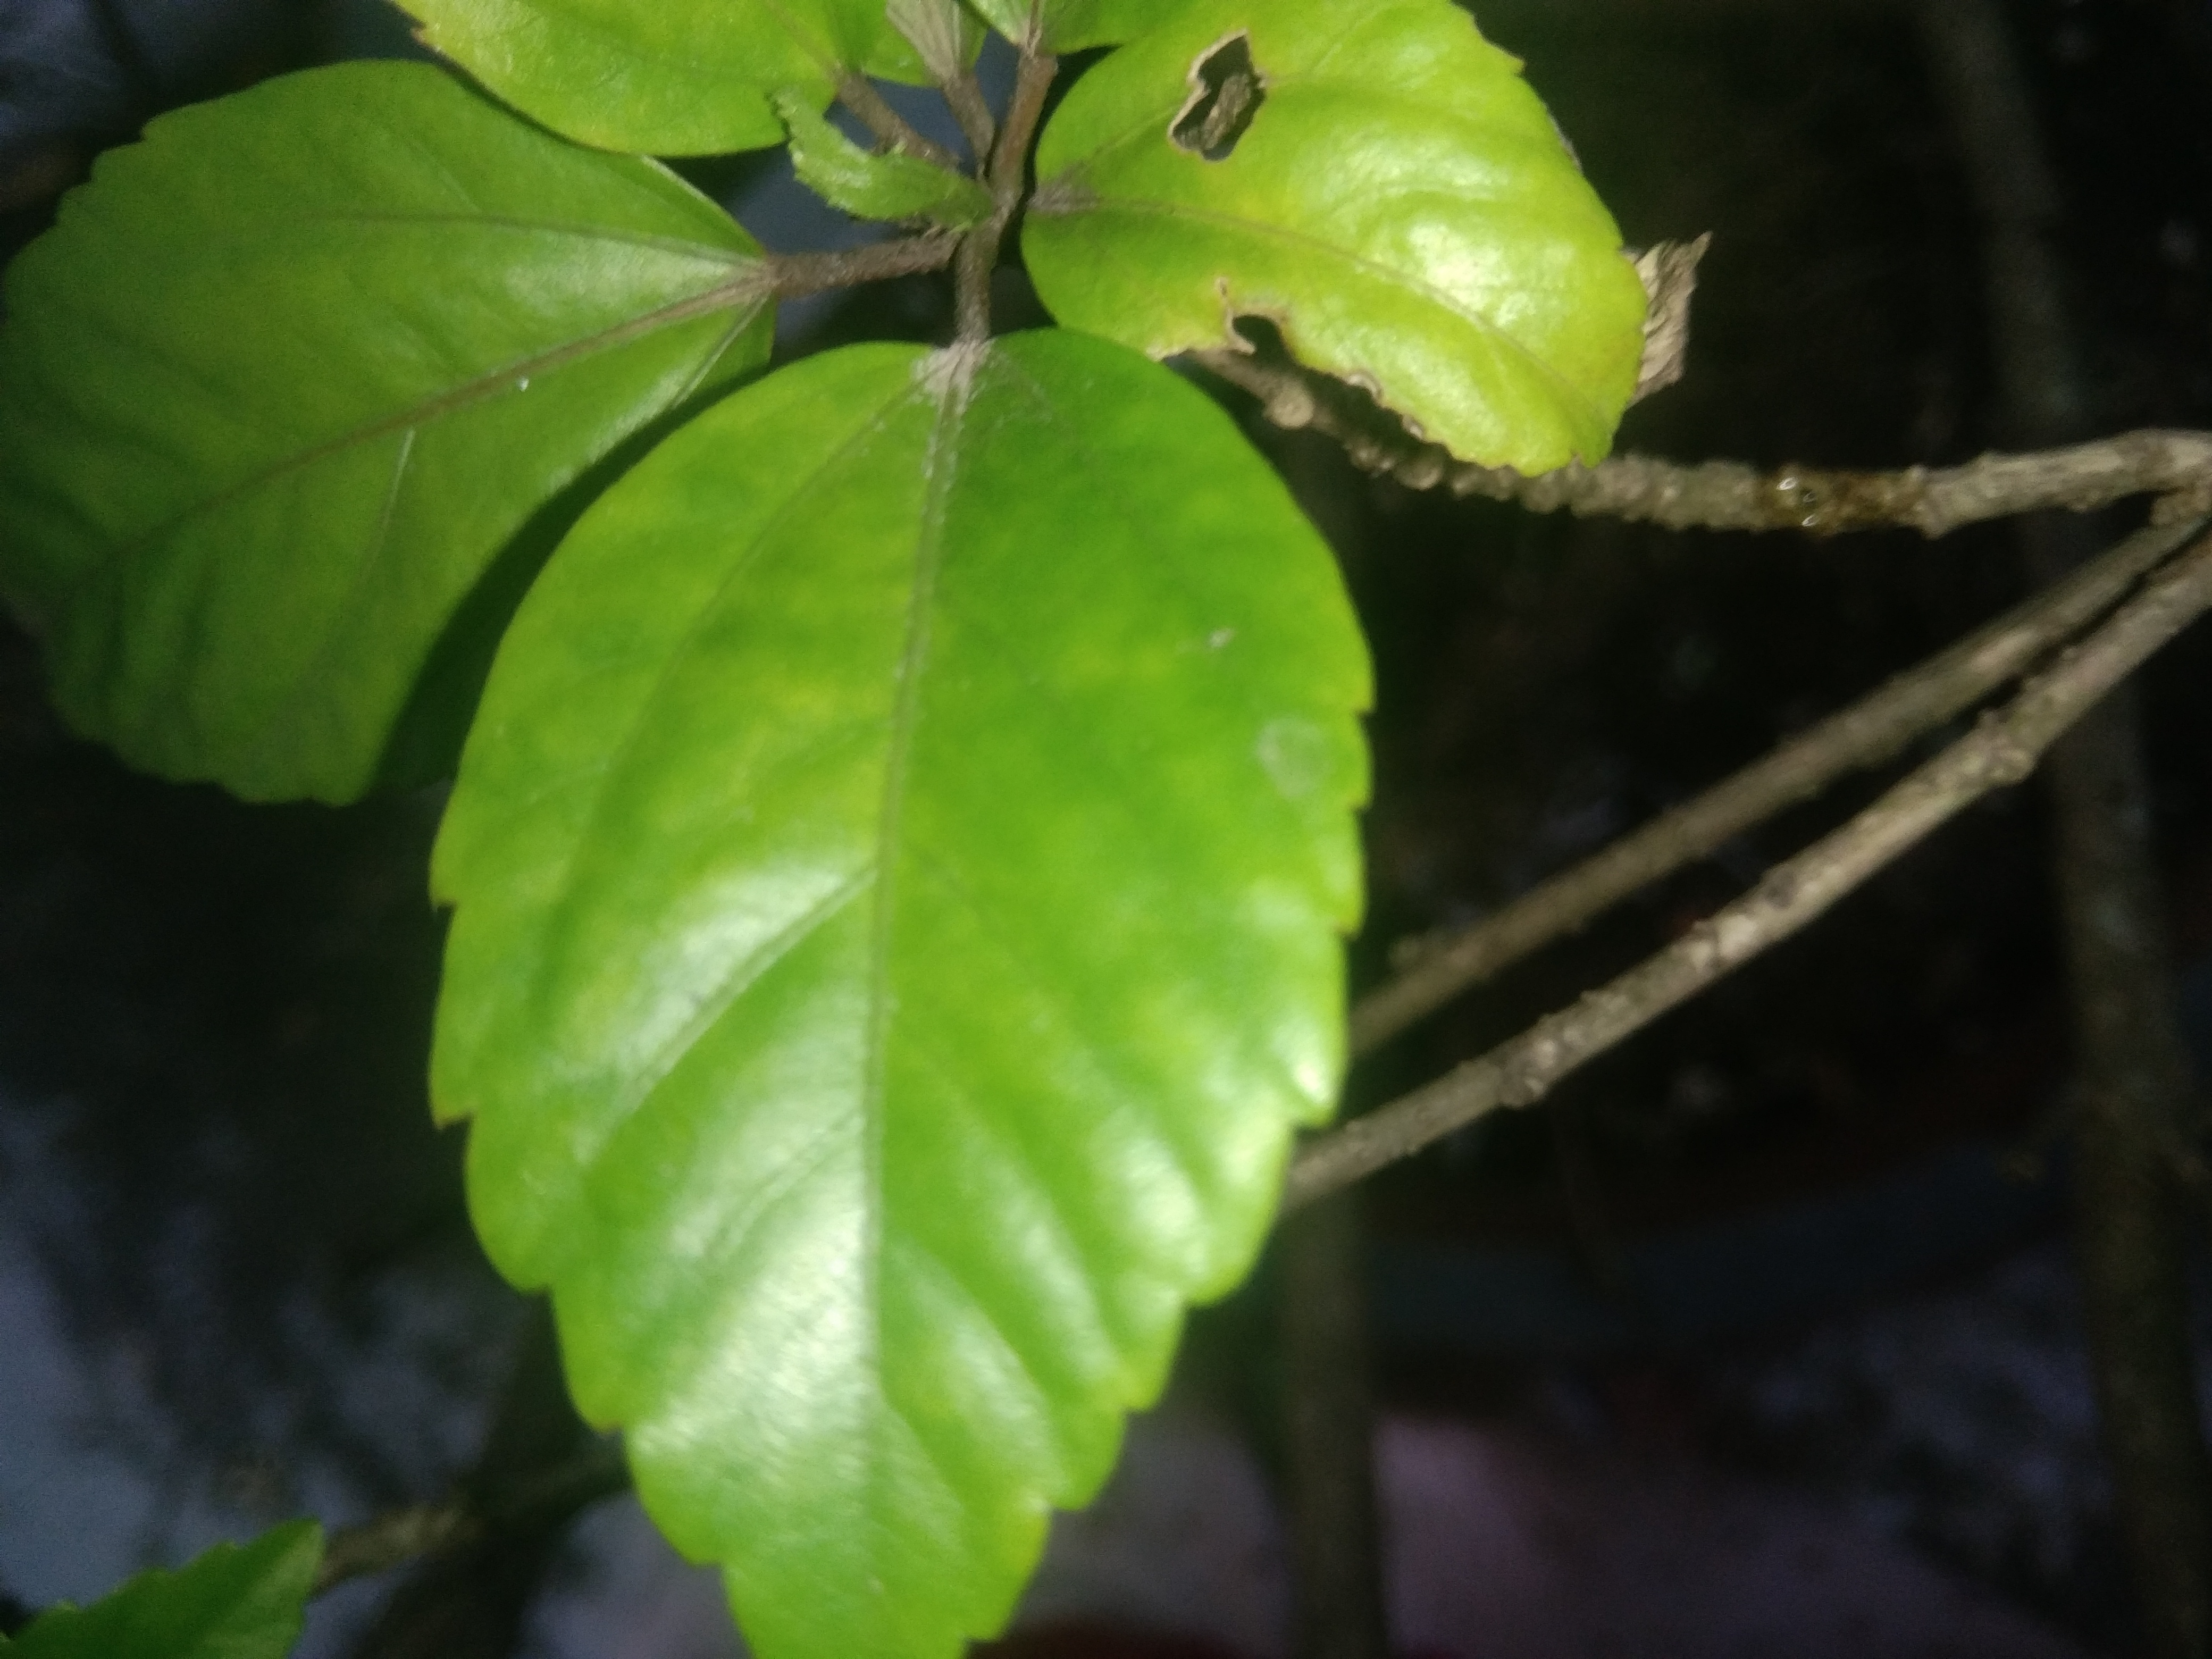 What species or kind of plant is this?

hibiscus
